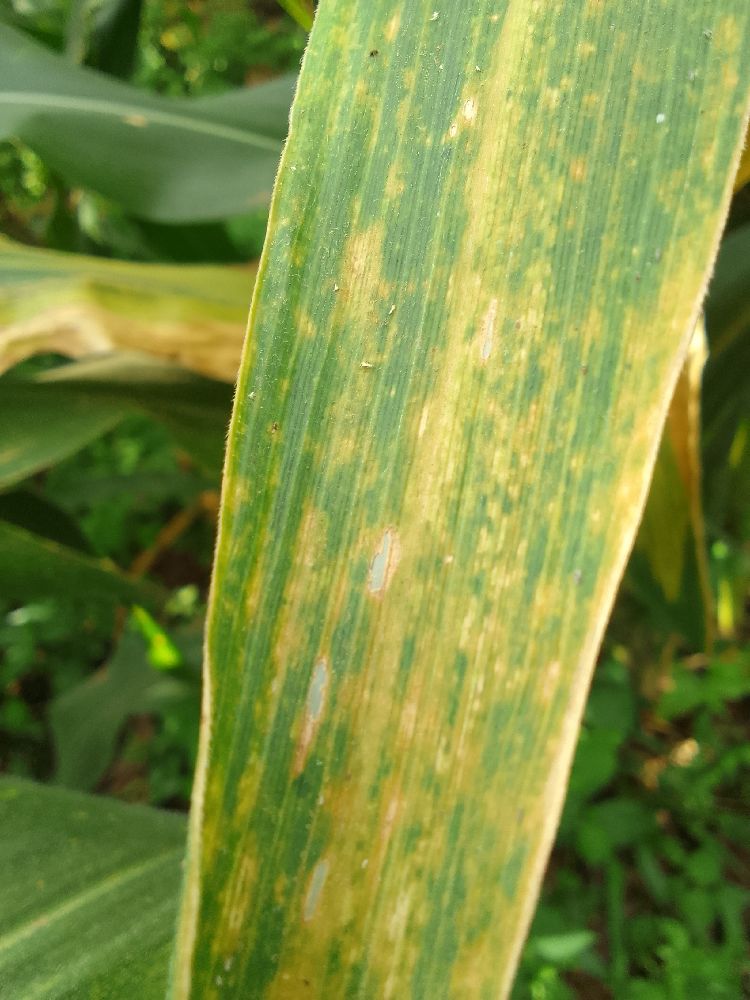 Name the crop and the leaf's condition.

maize, maize lethal necrosis
